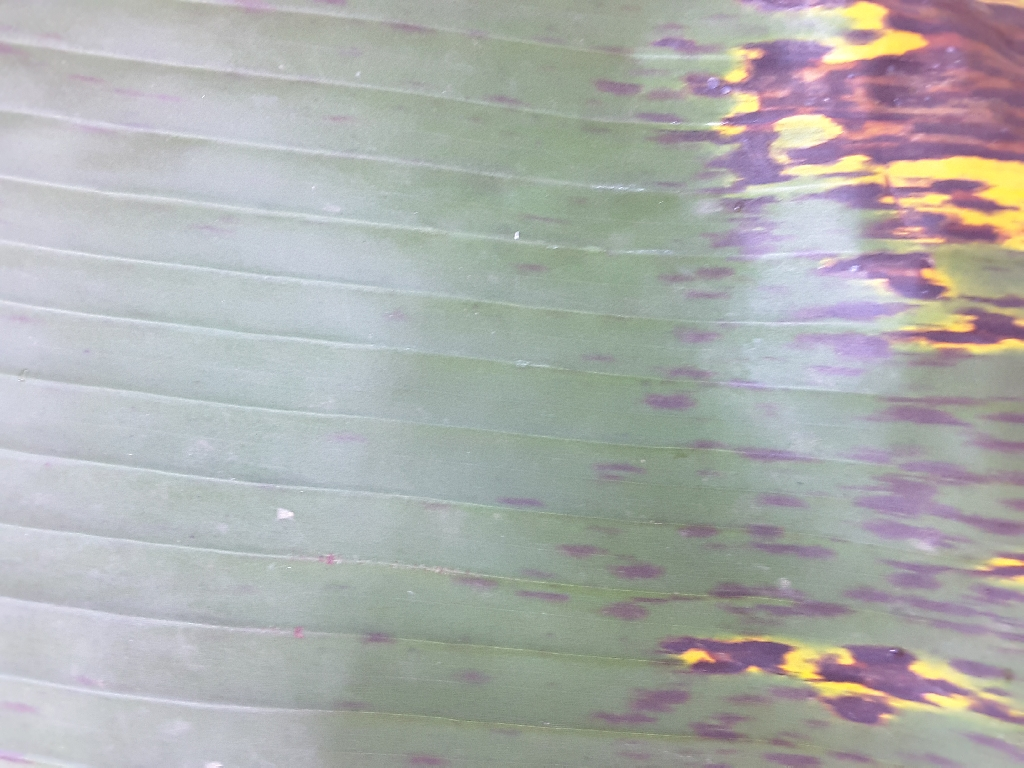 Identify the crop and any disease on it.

banana, black sigatoka
